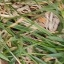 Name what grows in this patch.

grass
